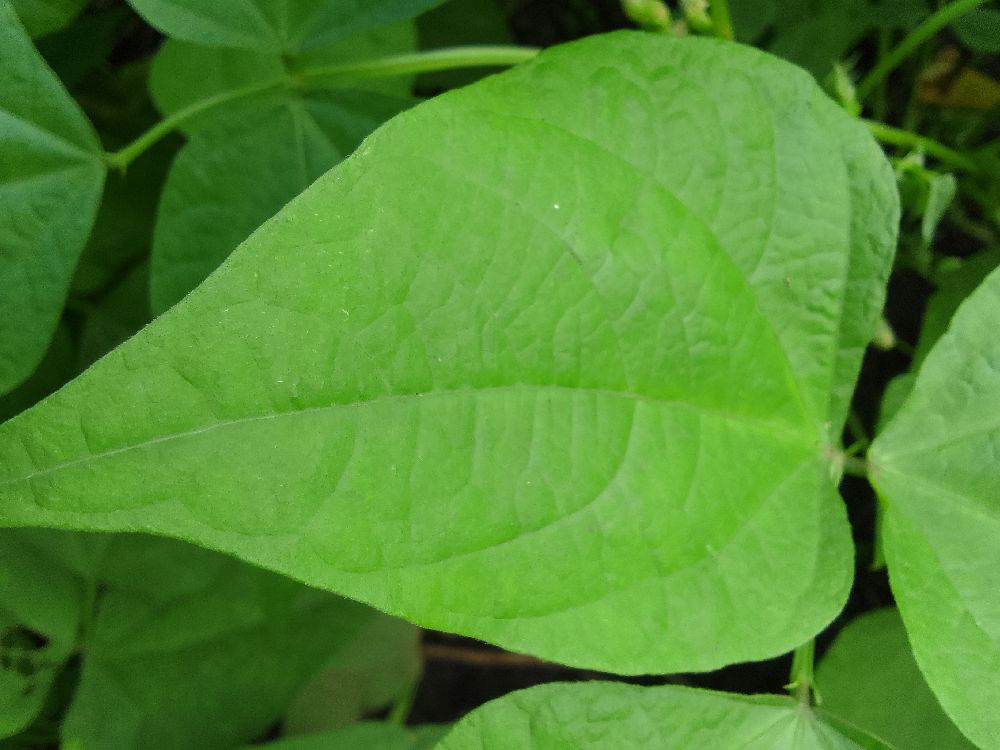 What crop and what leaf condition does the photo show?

common bean, healthy
